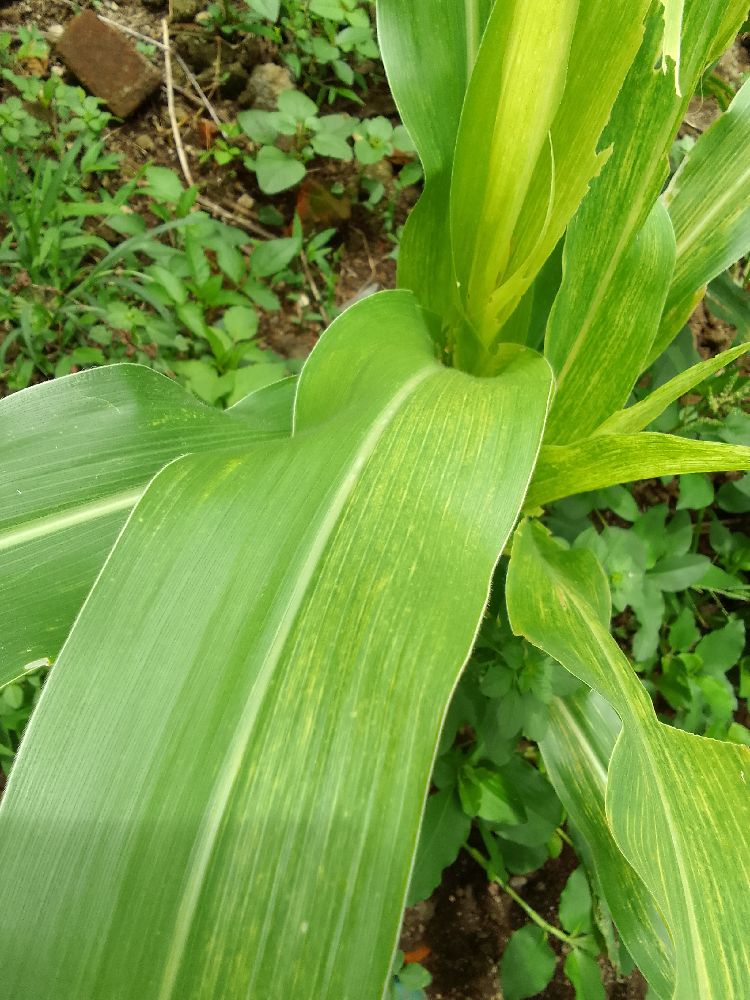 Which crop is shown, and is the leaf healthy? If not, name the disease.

maize, maize lethal necrosis
